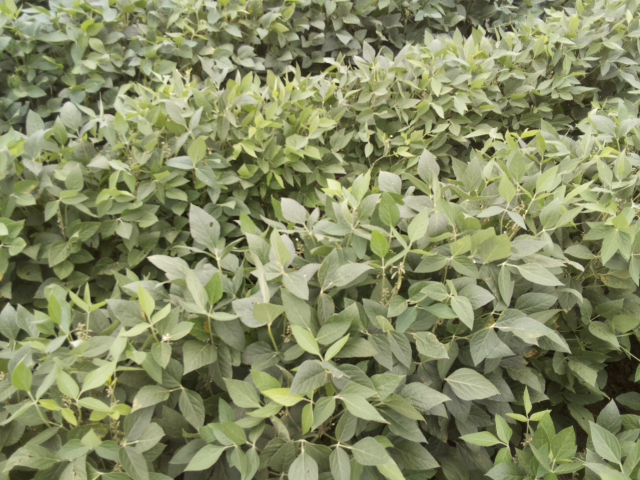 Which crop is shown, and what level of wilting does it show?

soybean, leaves with no wilting
